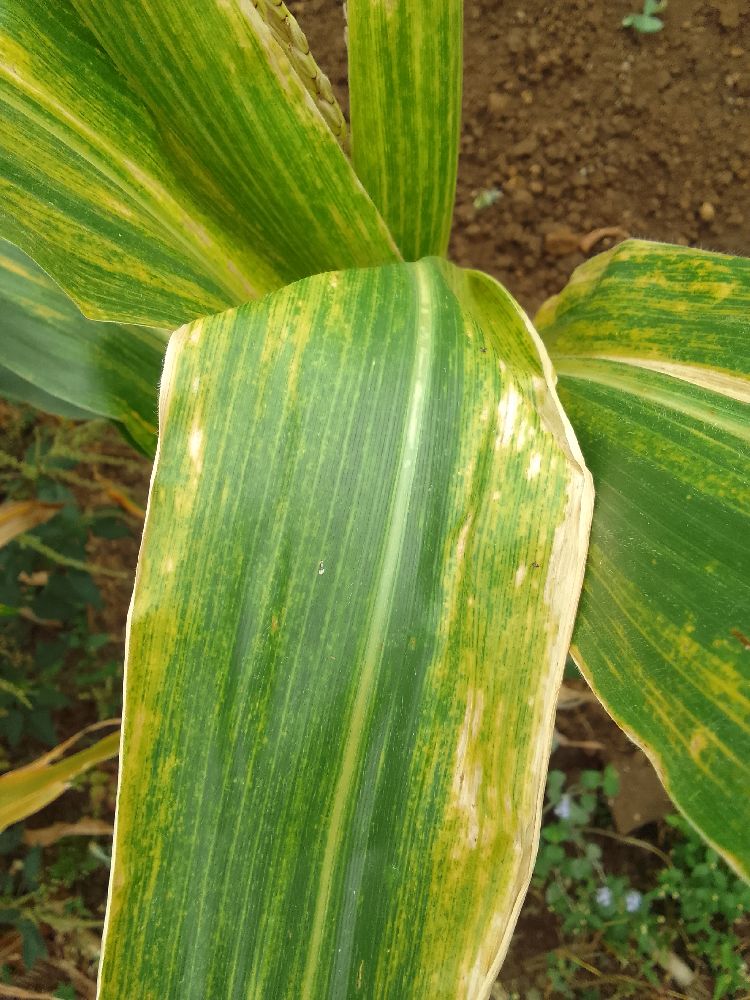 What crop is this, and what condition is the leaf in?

maize, maize lethal necrosis
